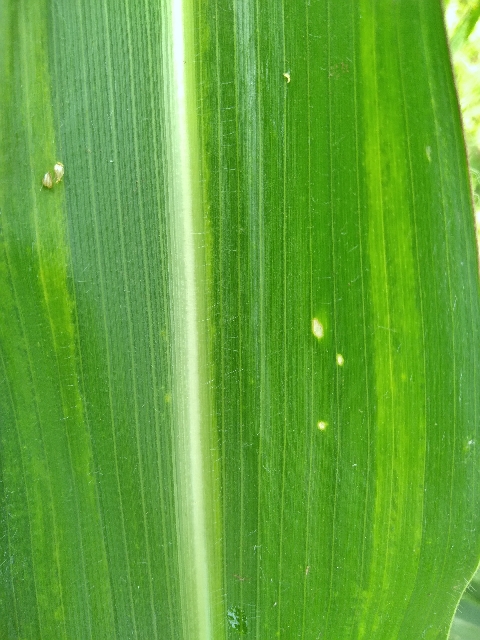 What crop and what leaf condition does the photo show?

maize, maize lethal necrosis
